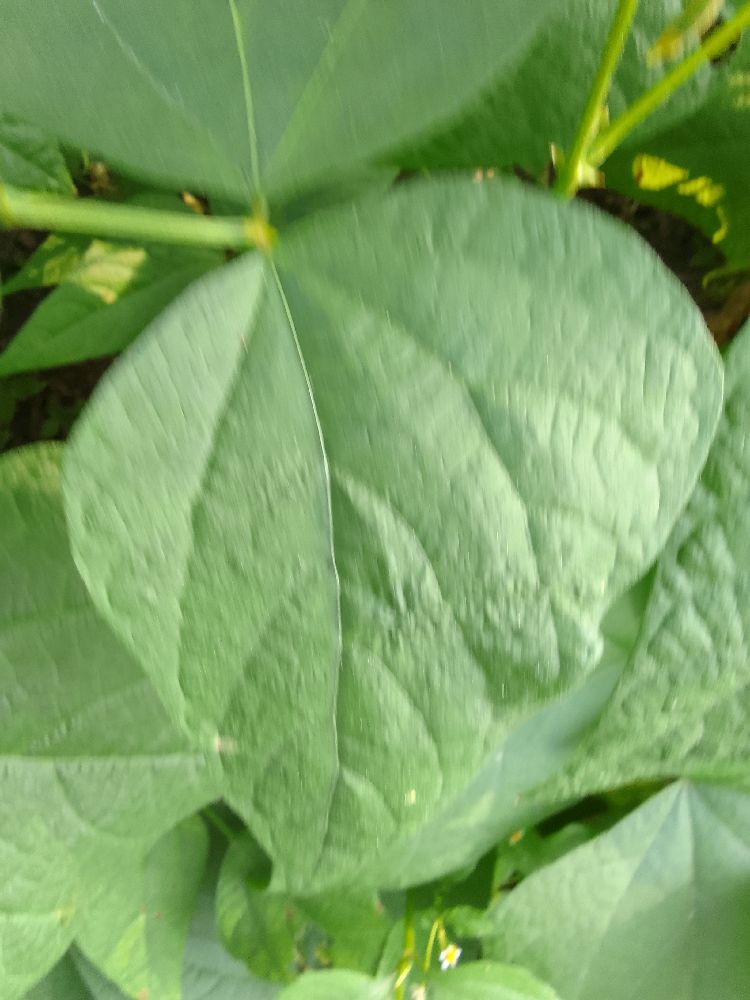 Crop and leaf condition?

common bean, healthy
